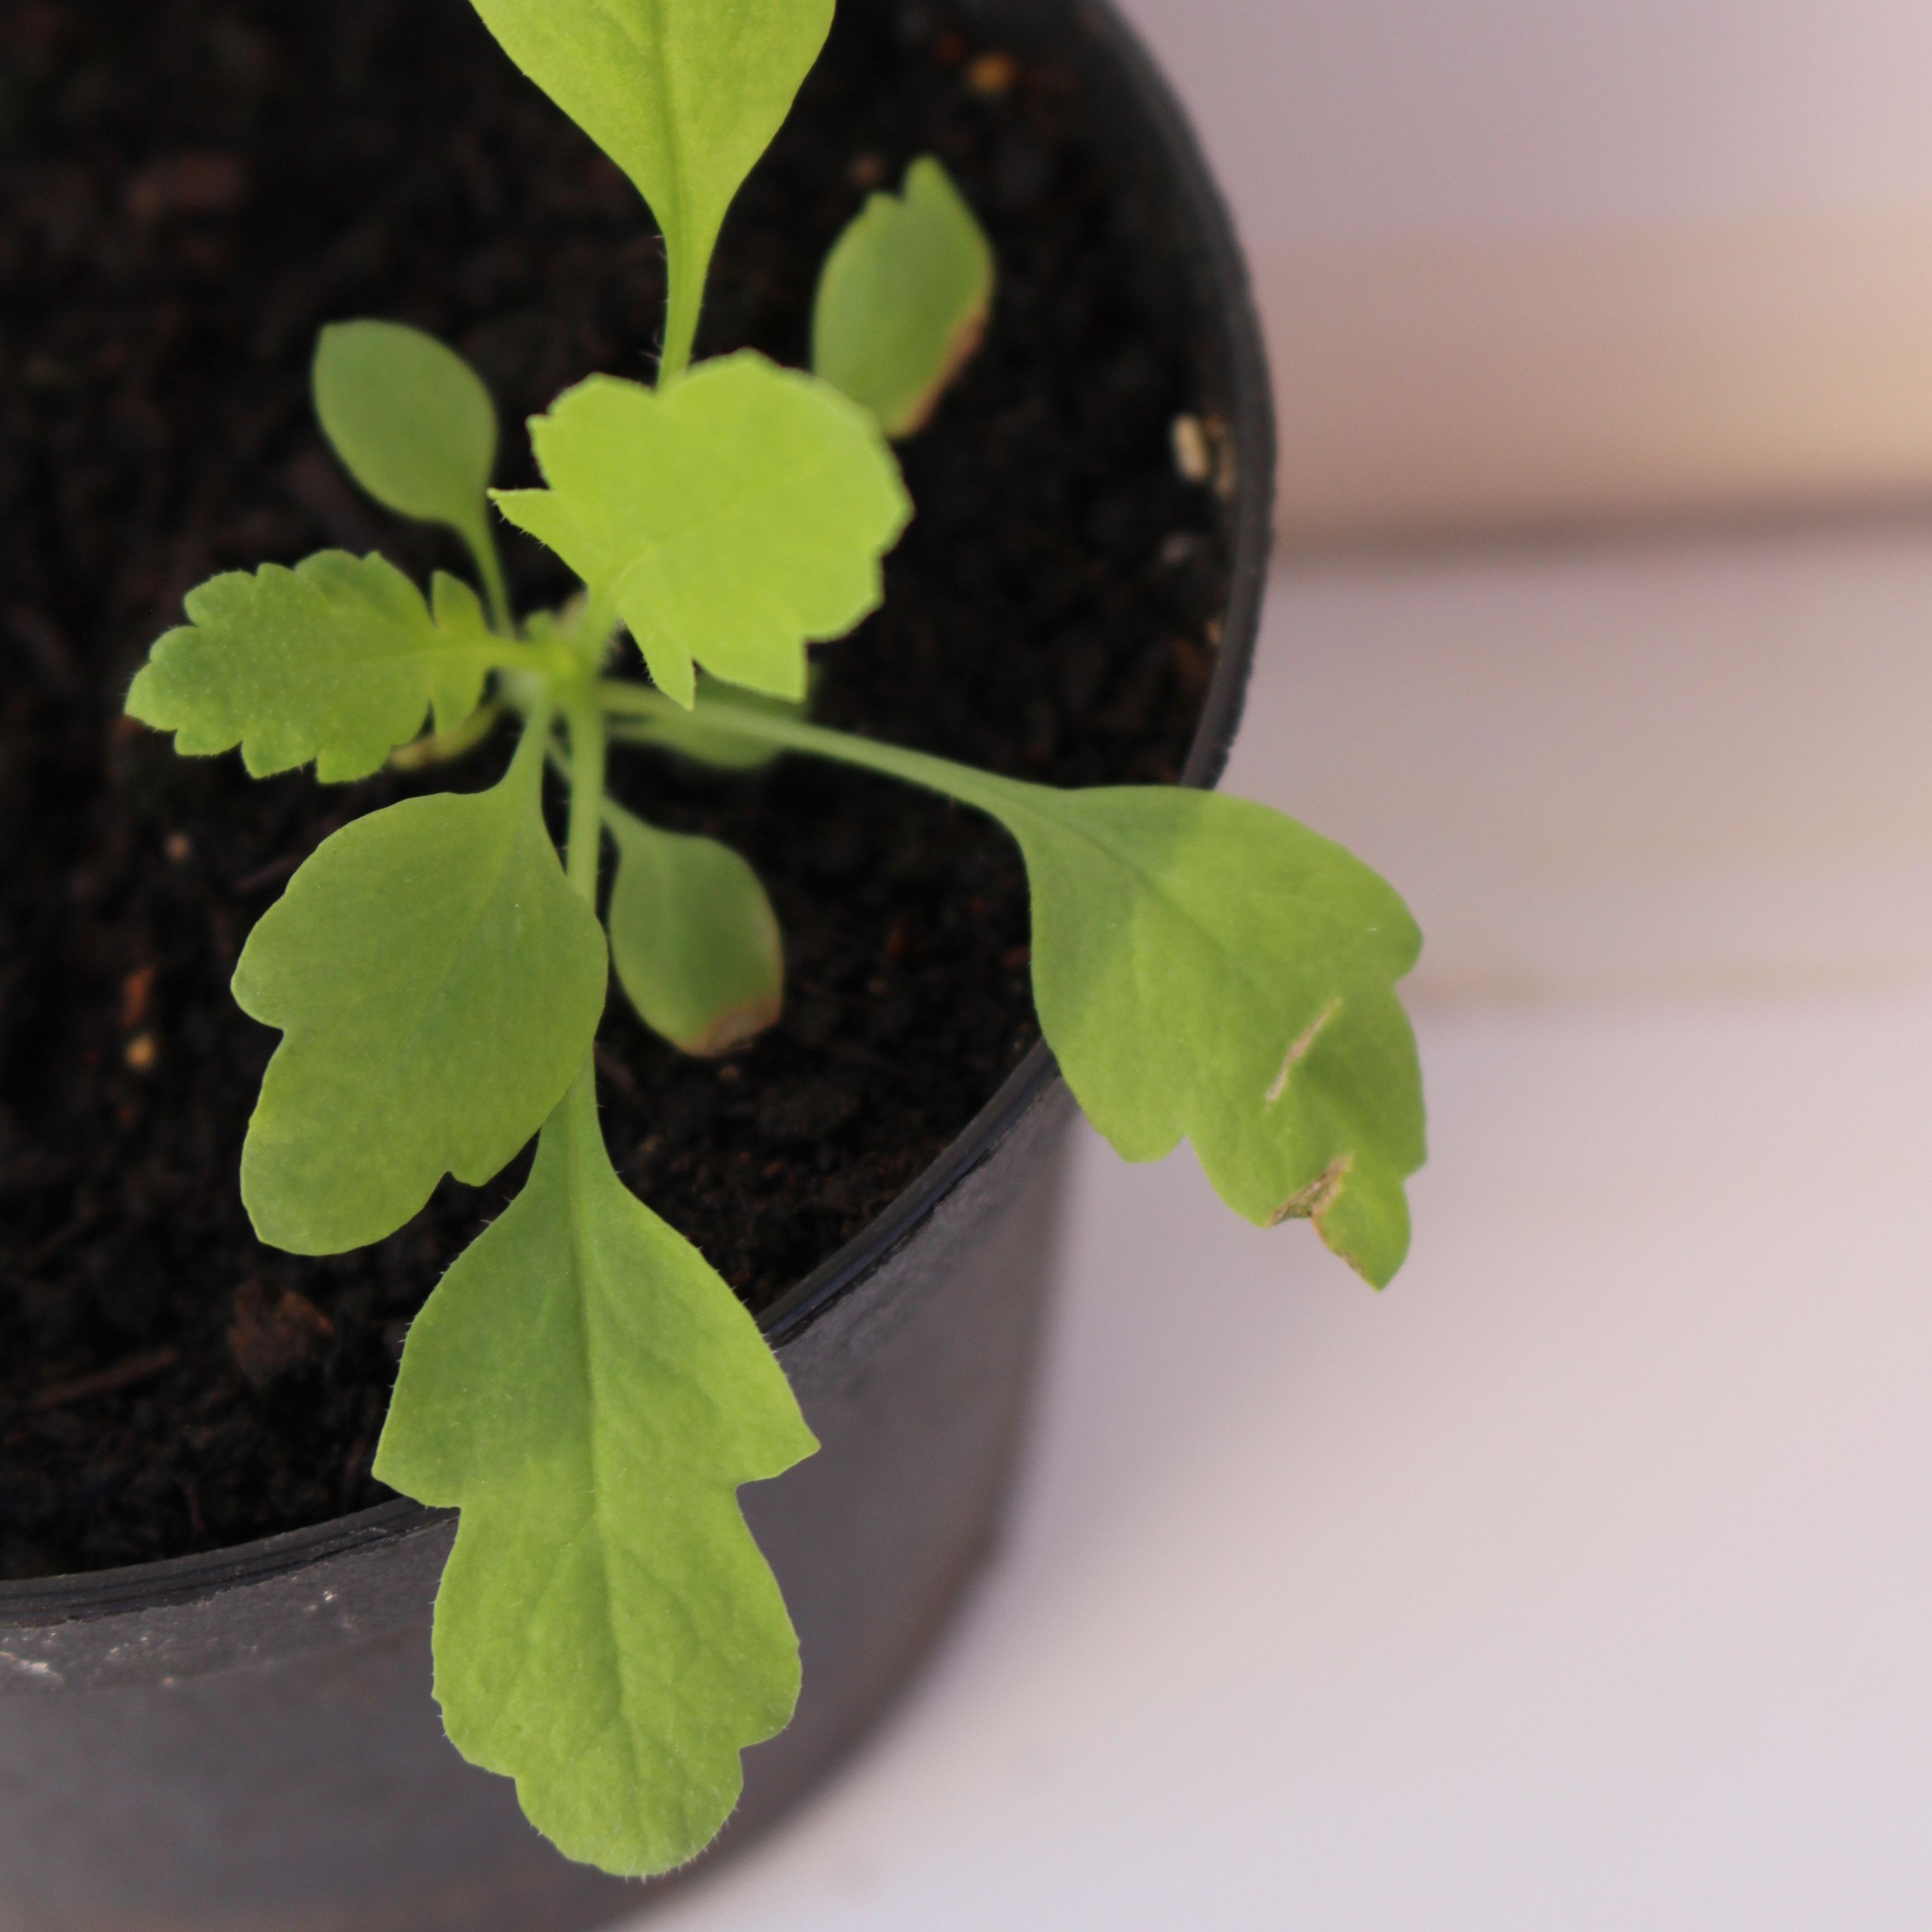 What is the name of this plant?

Papaver rhoeas
